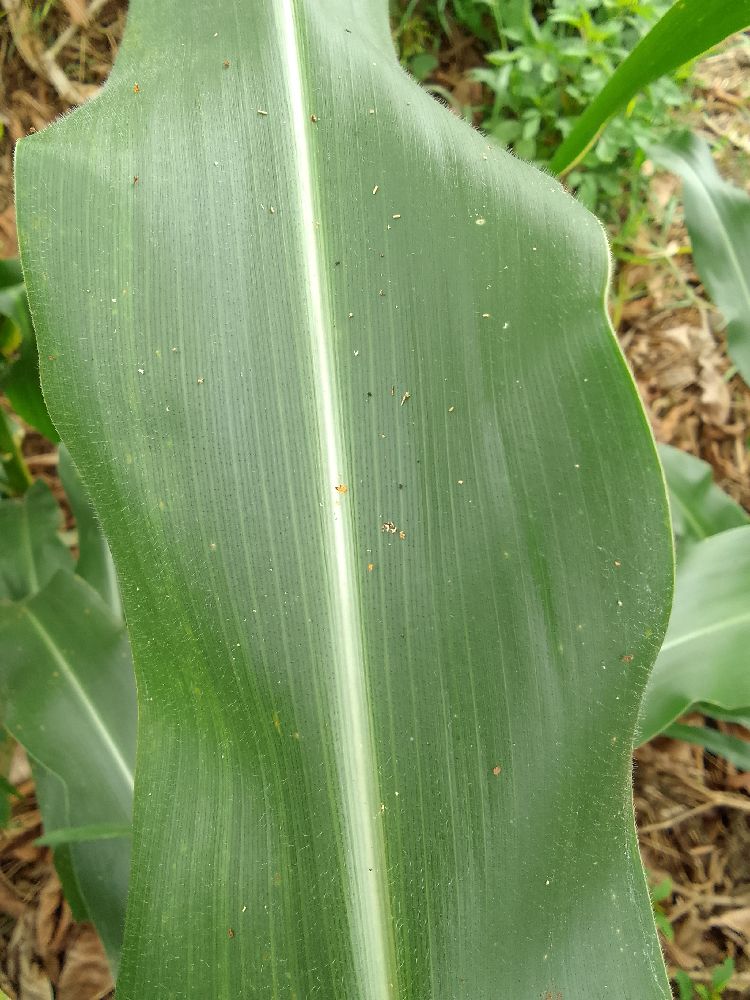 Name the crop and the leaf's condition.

maize, healthy
